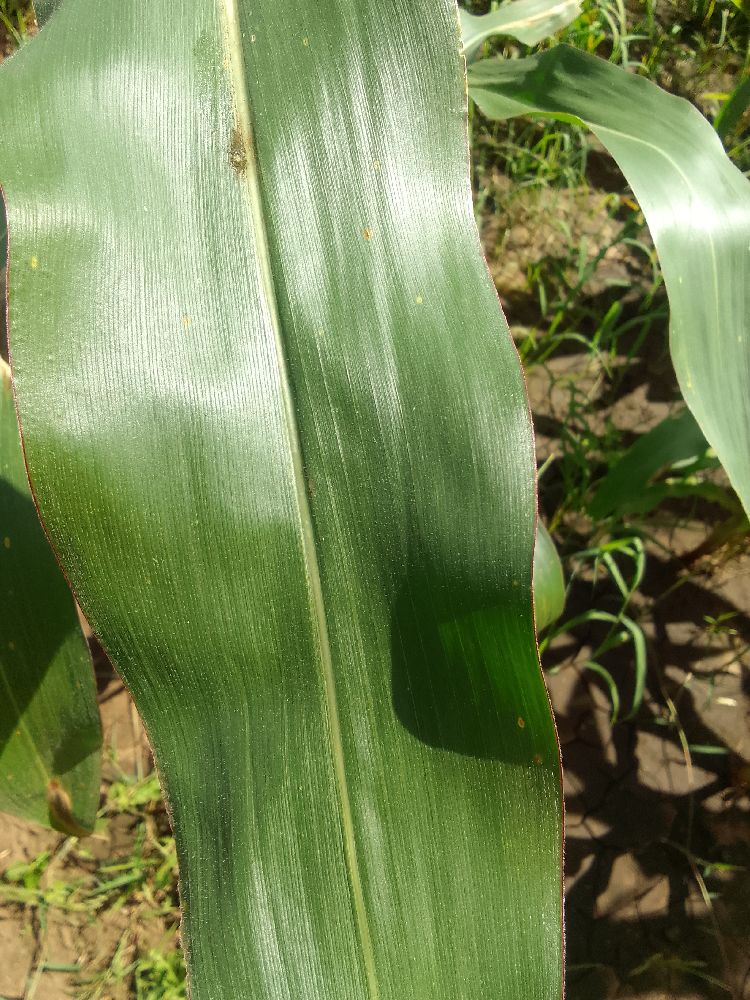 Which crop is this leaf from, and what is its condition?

maize, healthy
